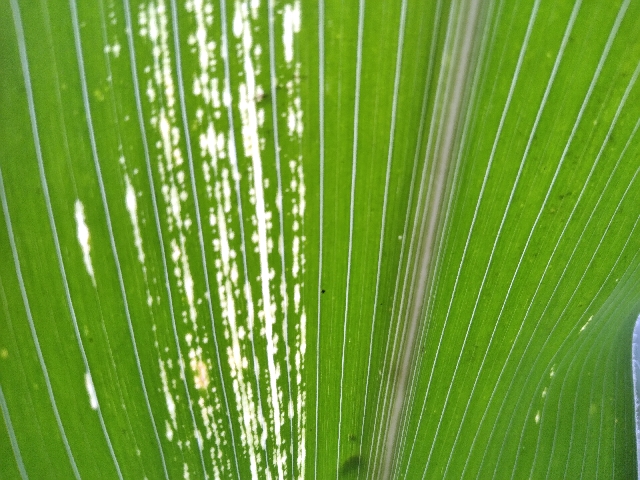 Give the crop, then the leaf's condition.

maize, maize streak virus
